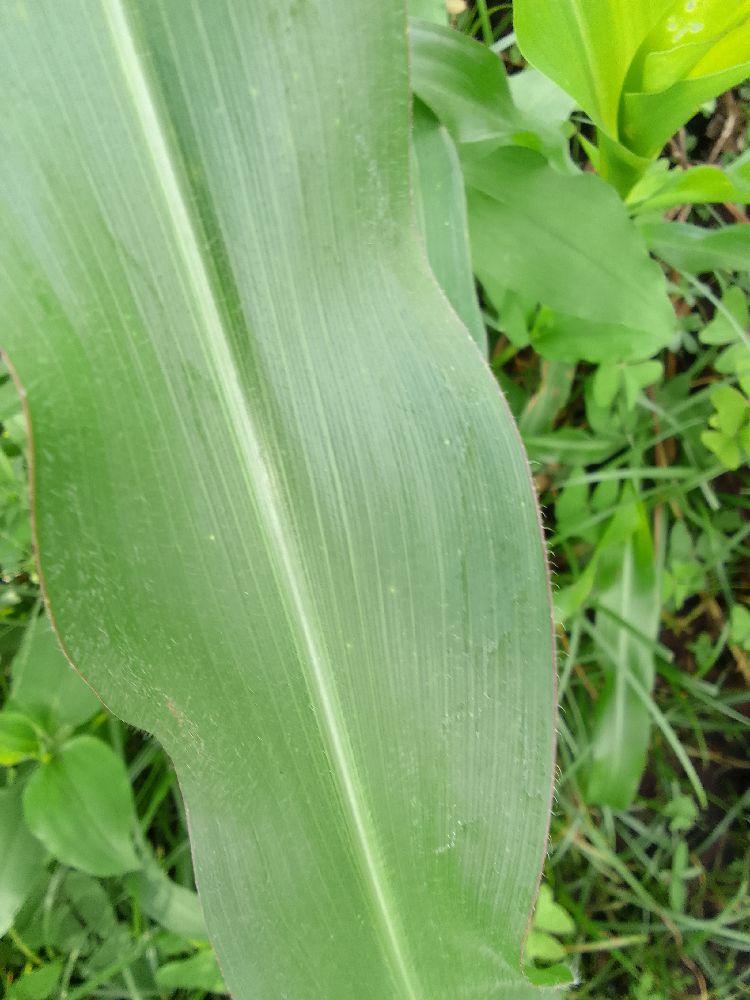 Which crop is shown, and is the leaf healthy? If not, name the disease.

maize, healthy
